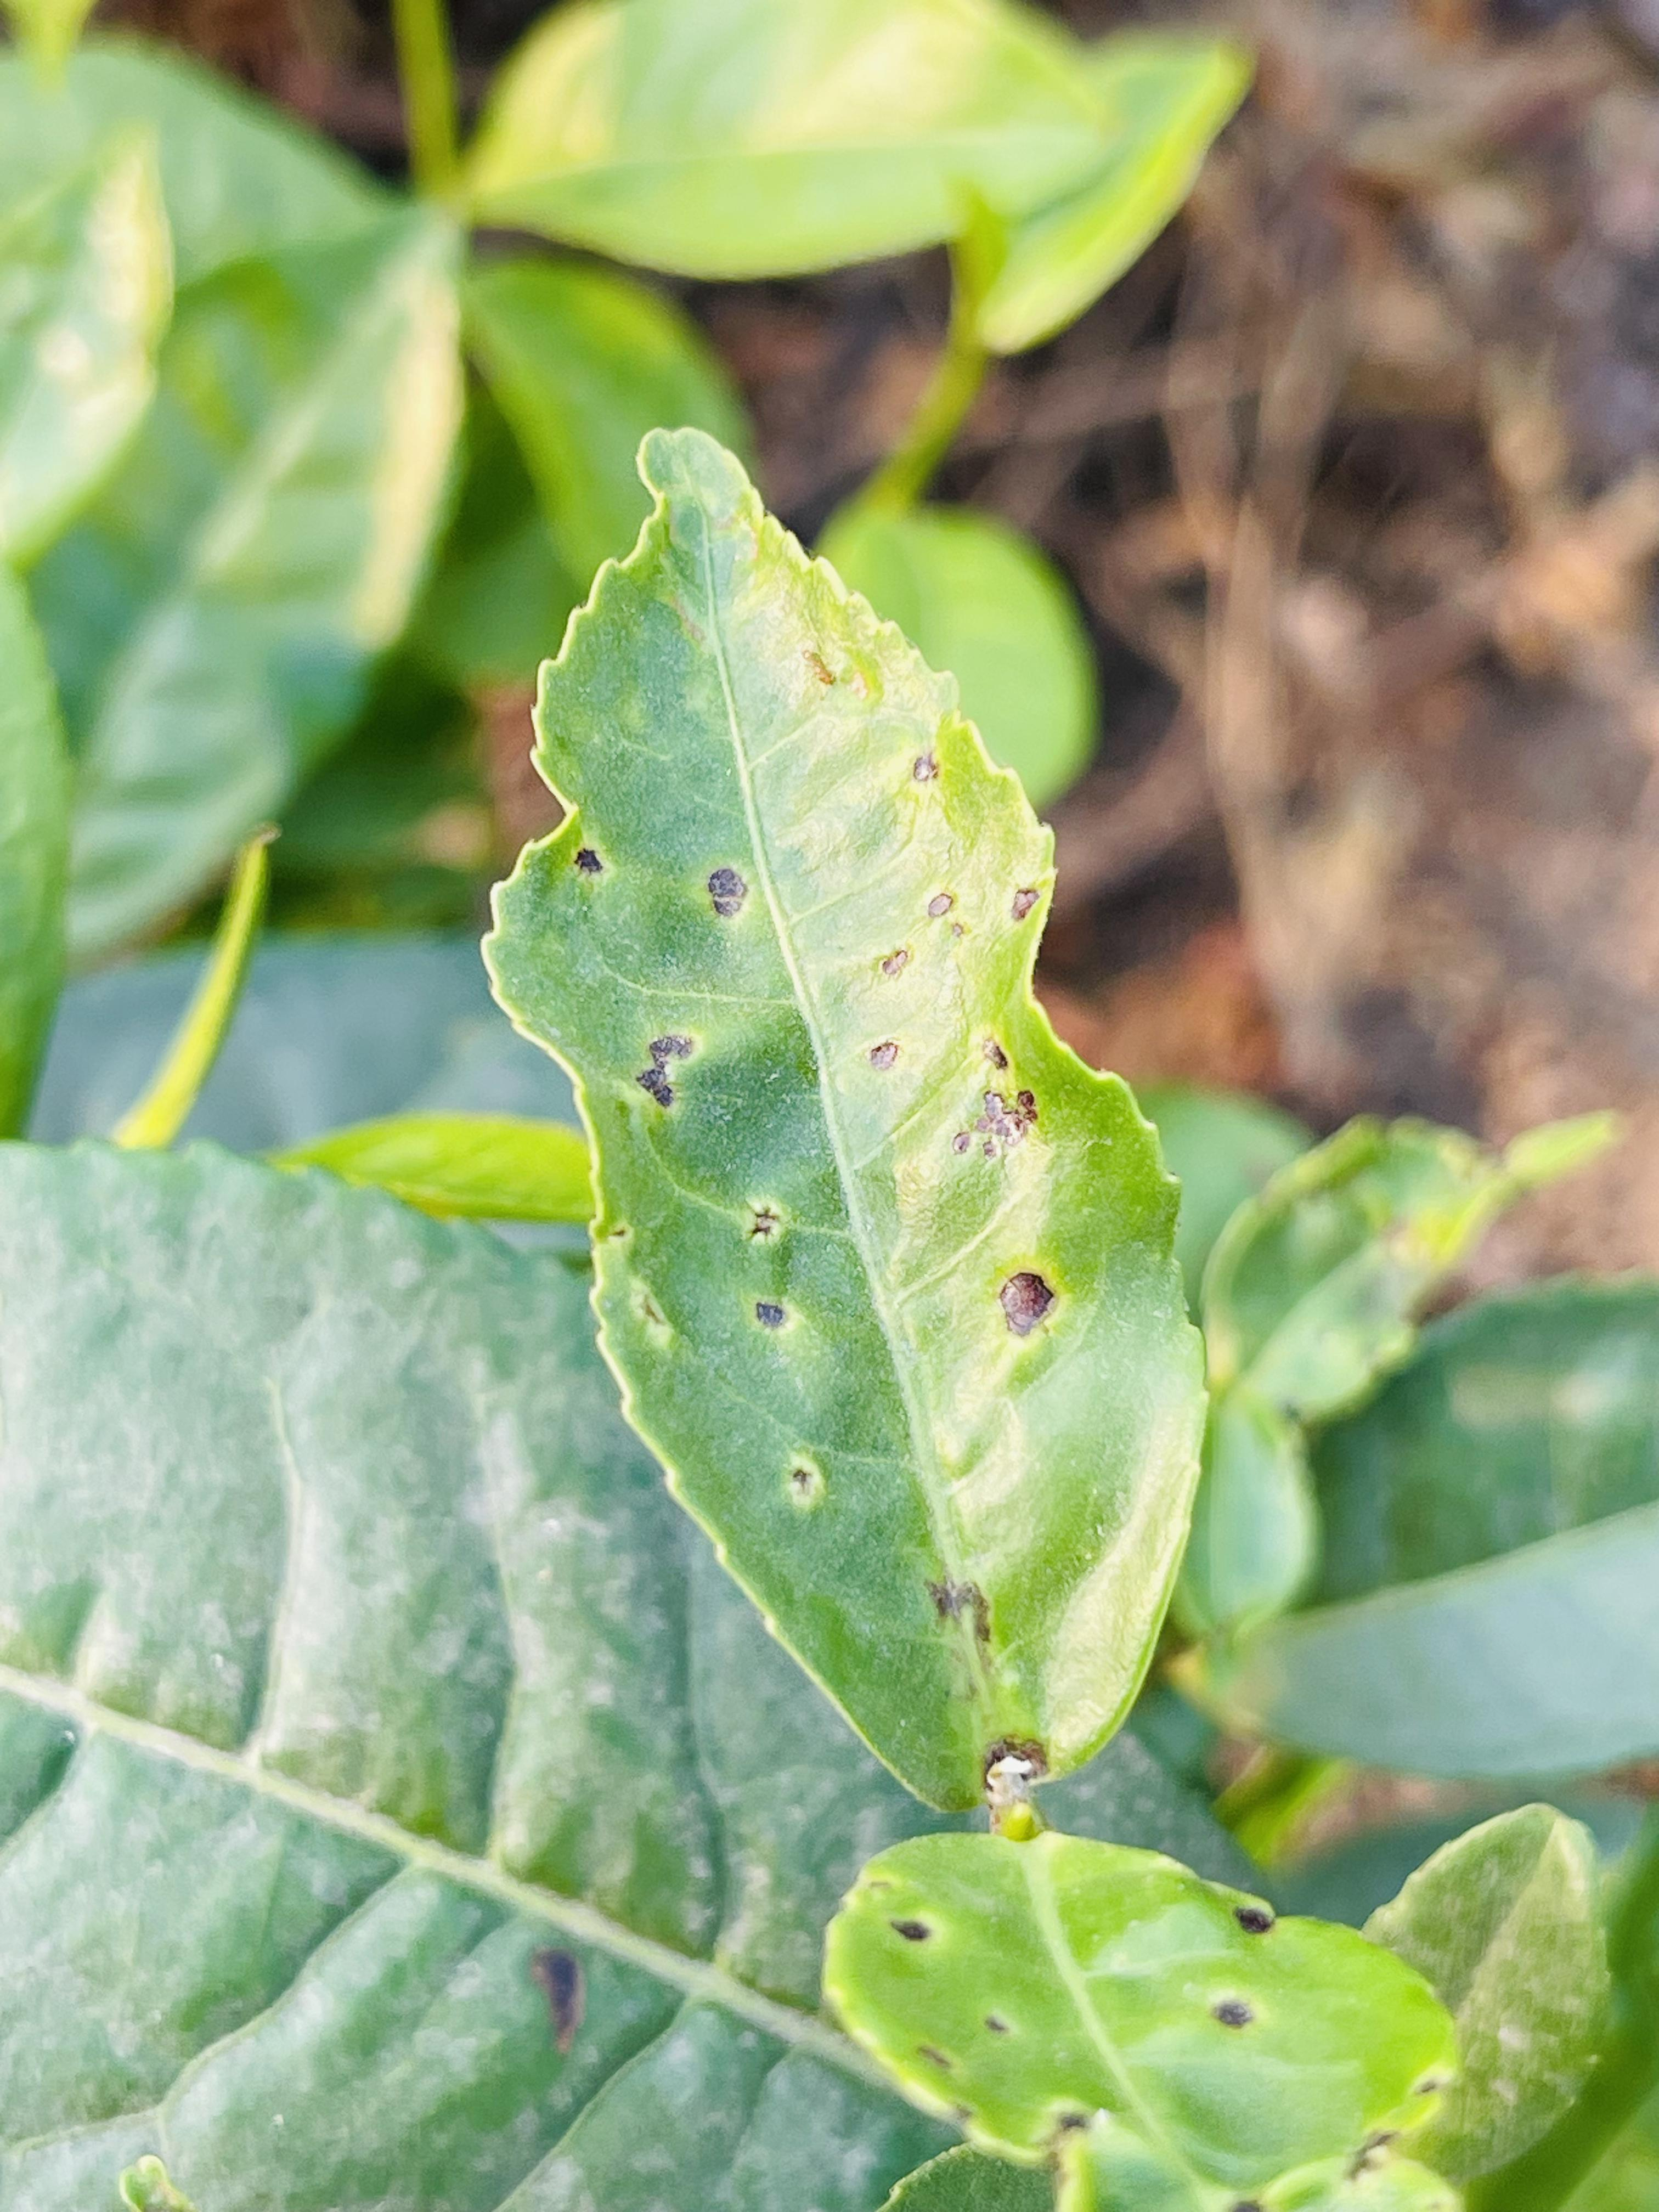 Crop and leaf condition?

tea, helopeltis
